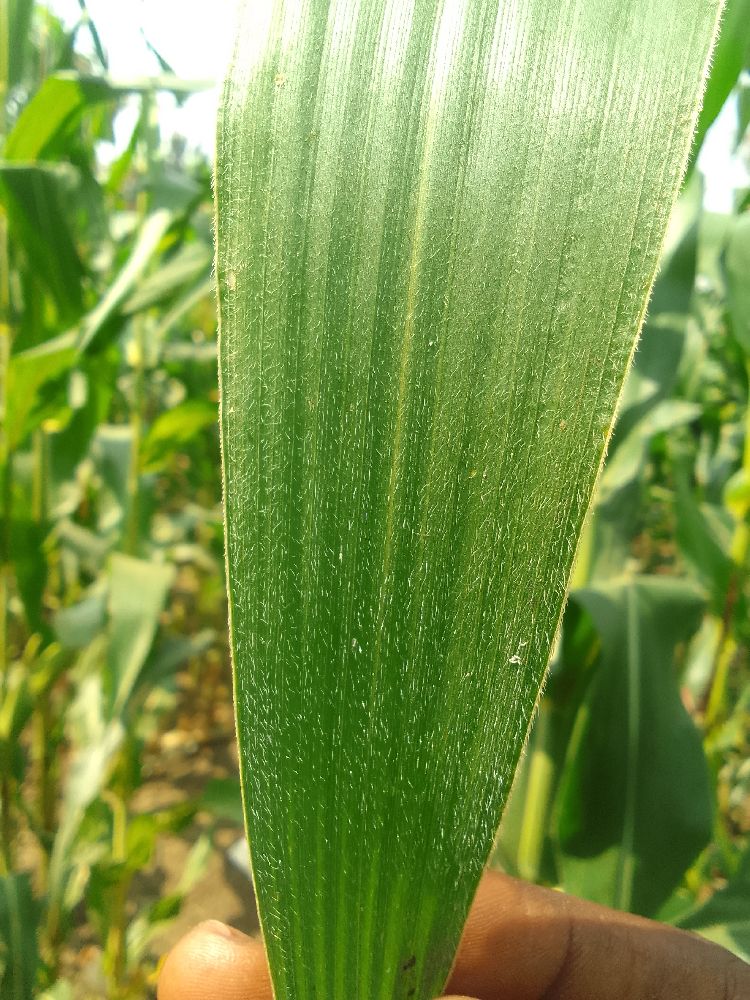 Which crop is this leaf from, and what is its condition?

maize, healthy
